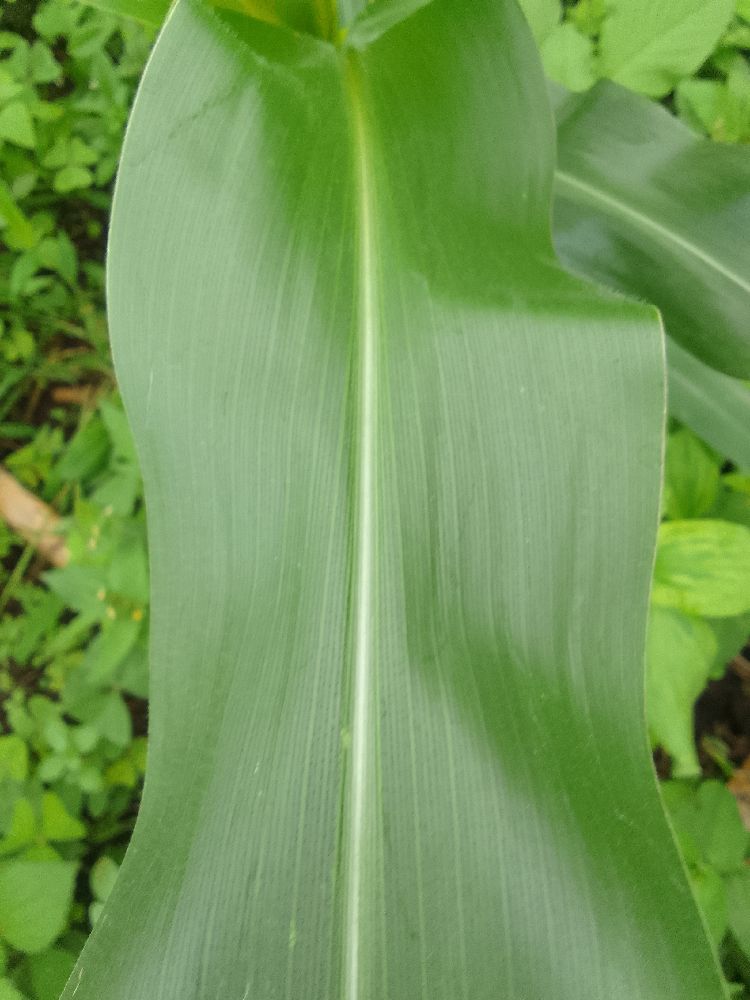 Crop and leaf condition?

maize, healthy
